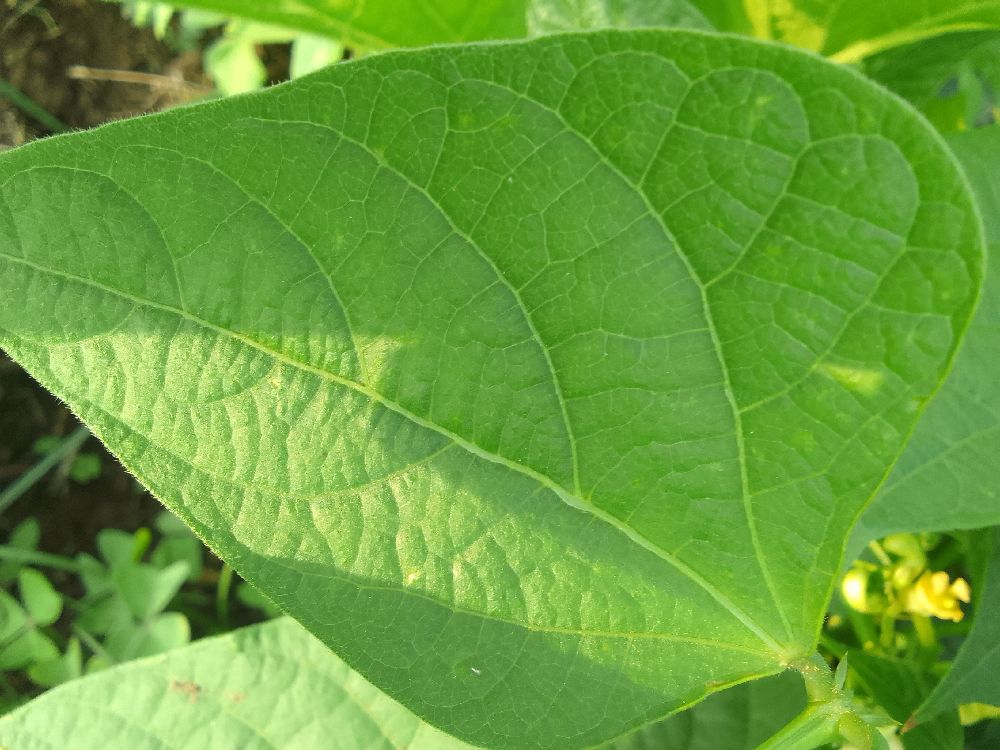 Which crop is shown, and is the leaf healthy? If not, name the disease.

common bean, healthy
